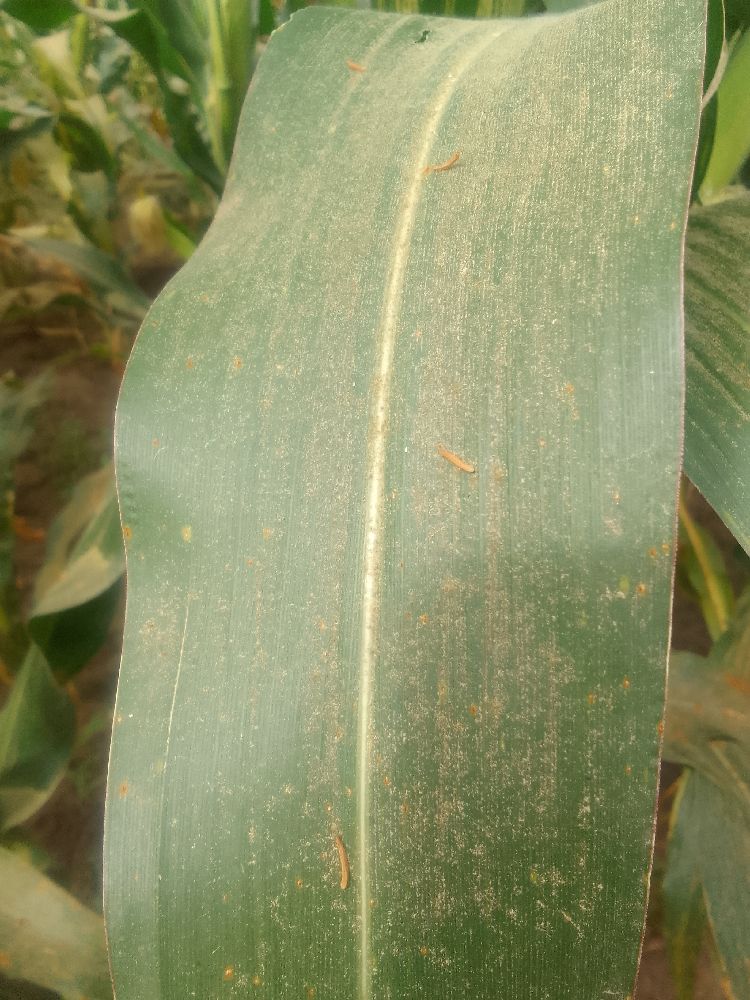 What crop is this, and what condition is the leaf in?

maize, healthy
